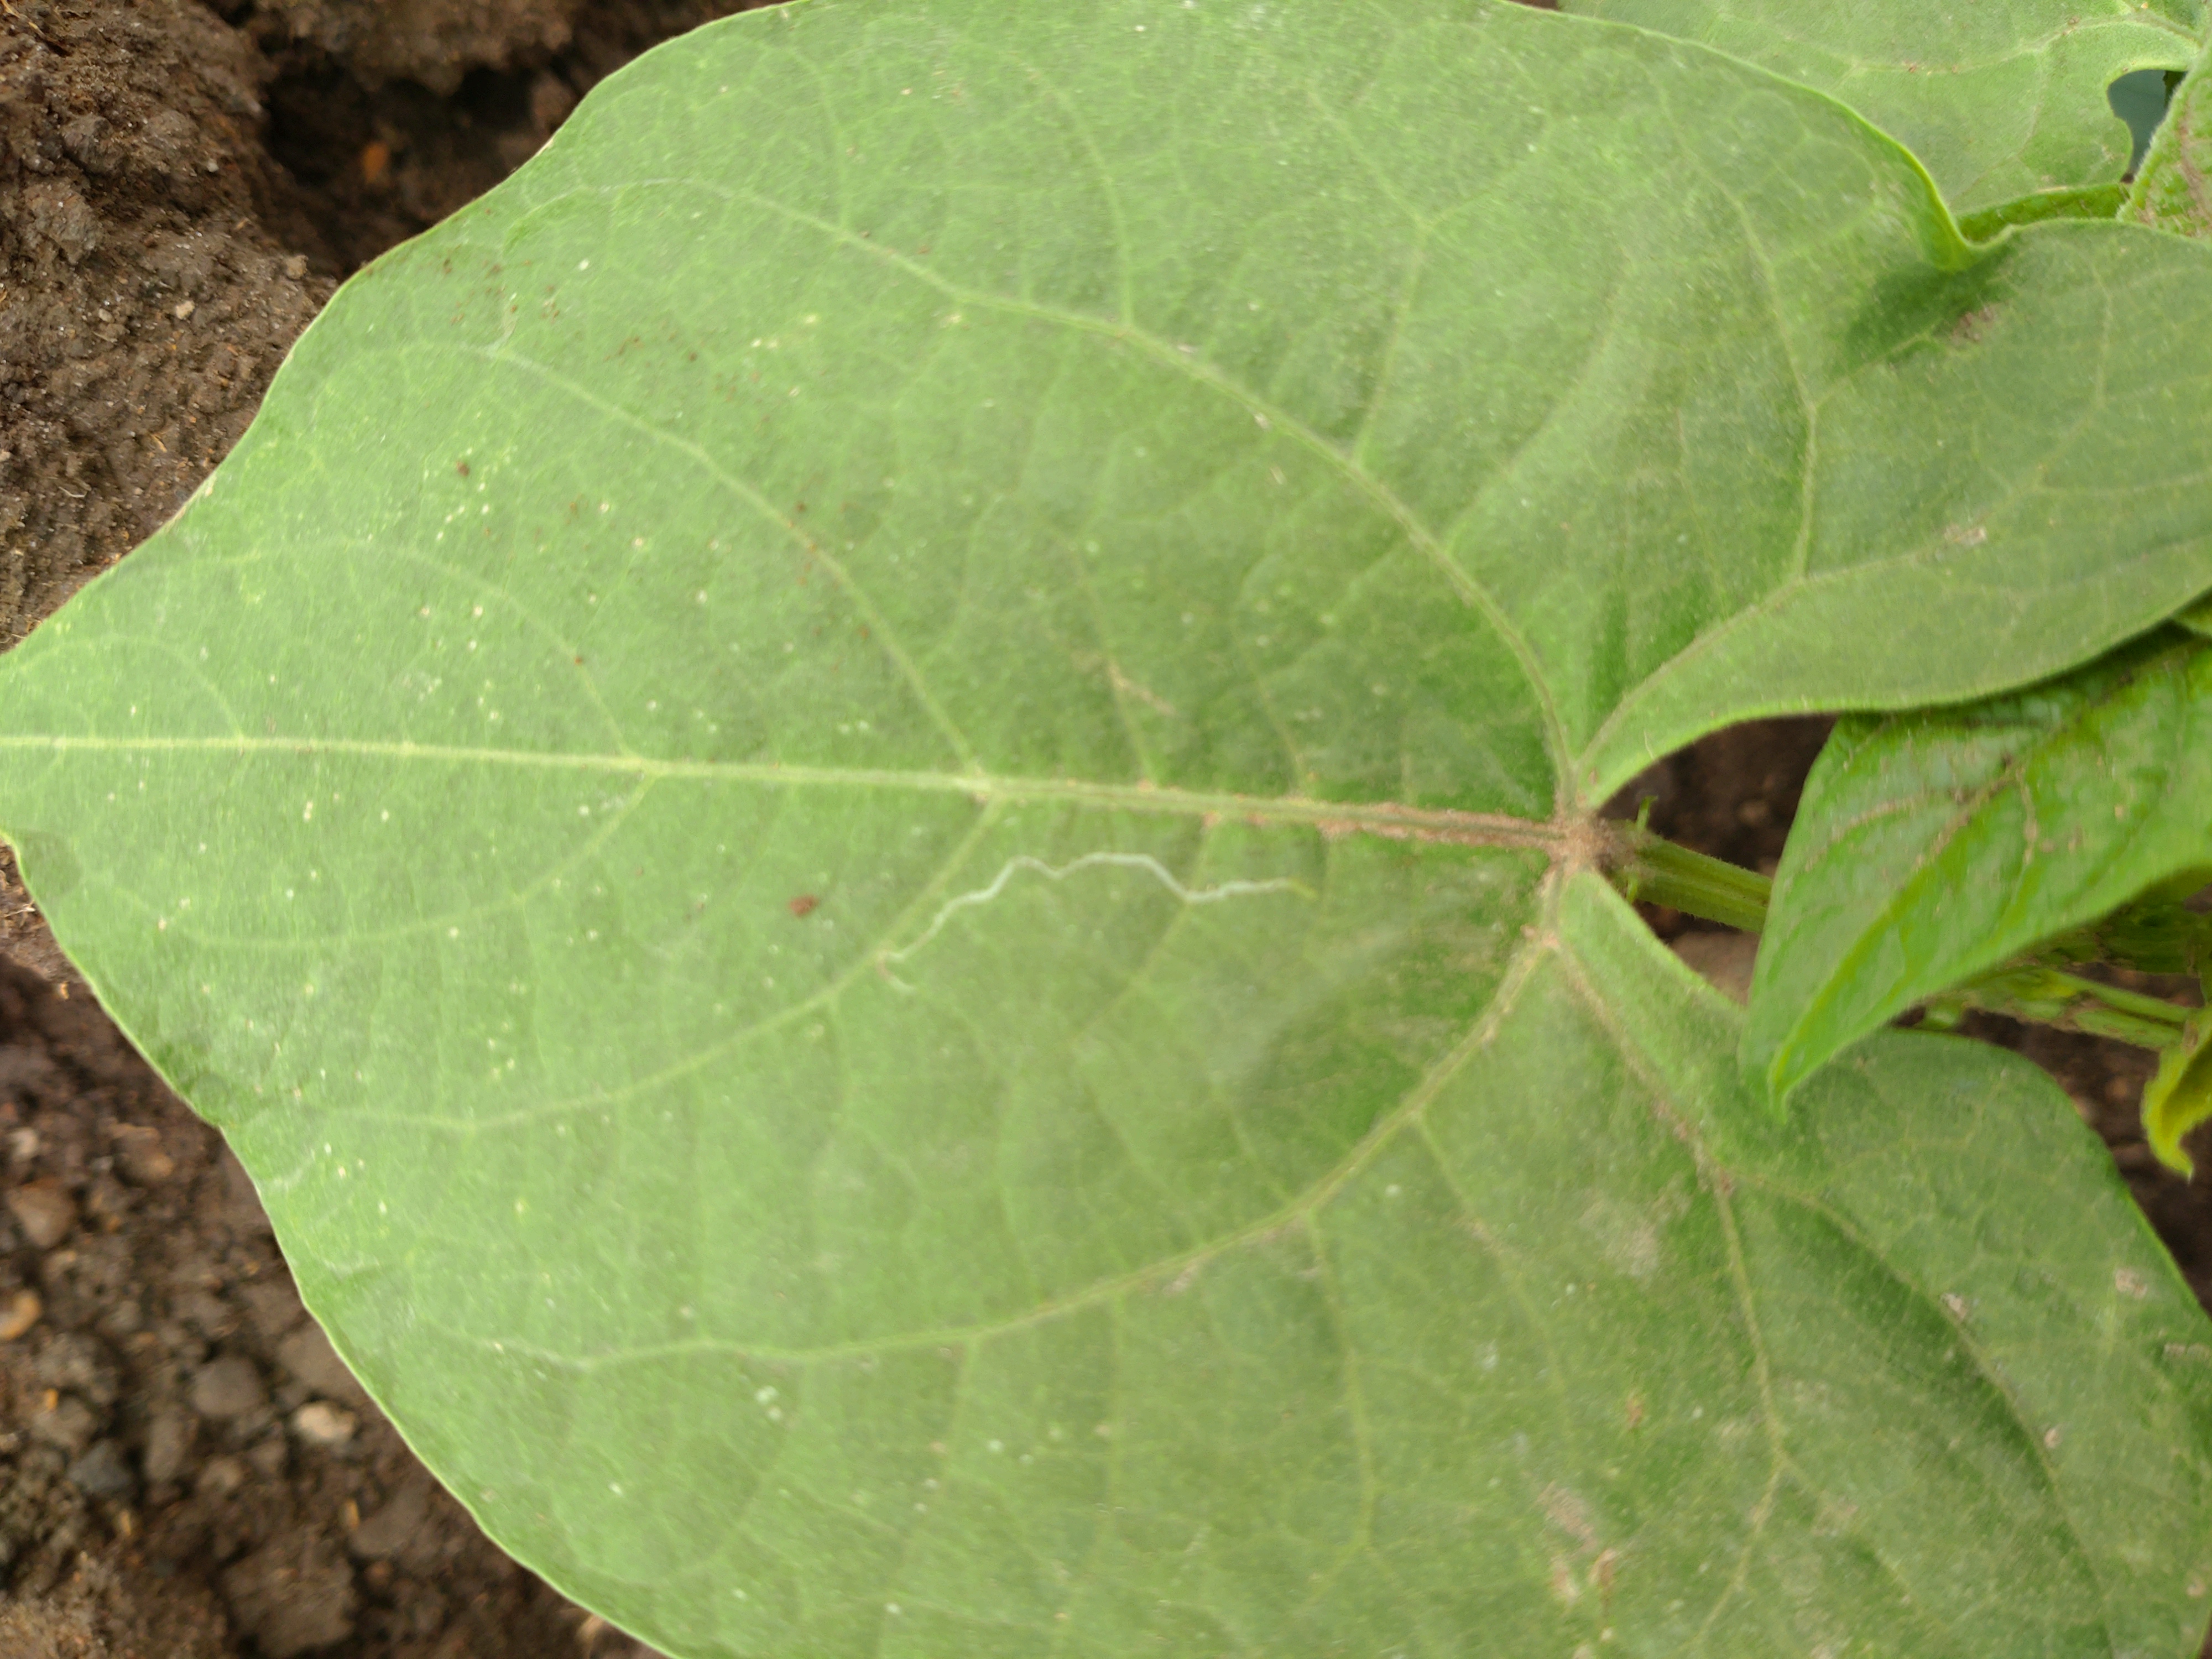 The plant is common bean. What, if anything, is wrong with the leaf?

healthy
